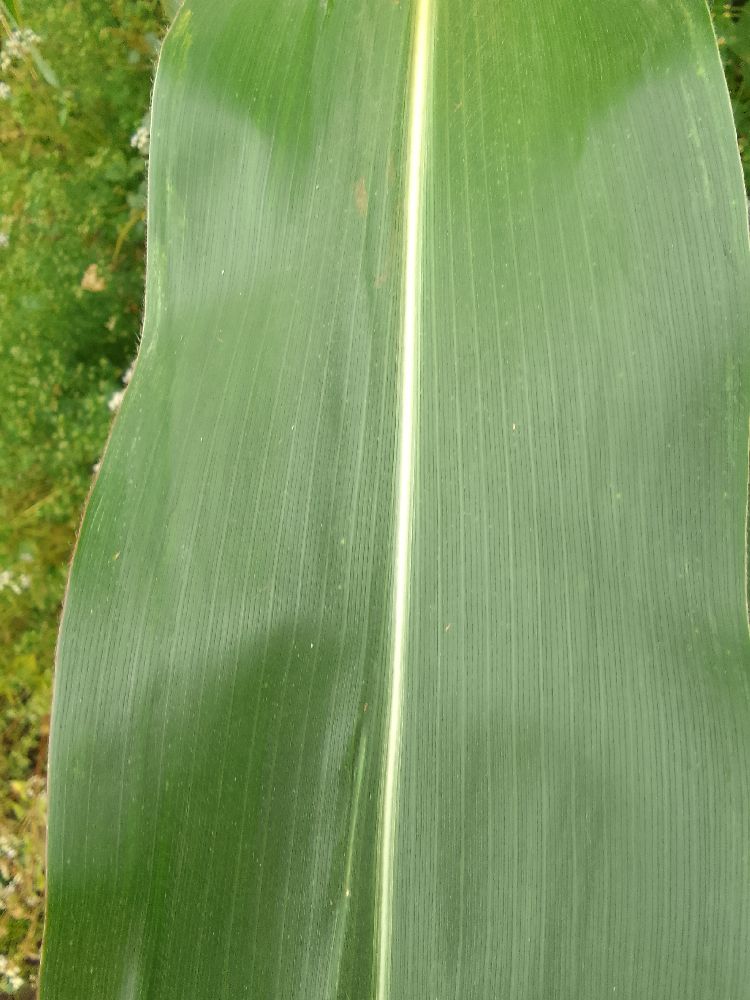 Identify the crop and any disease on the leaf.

maize, healthy
